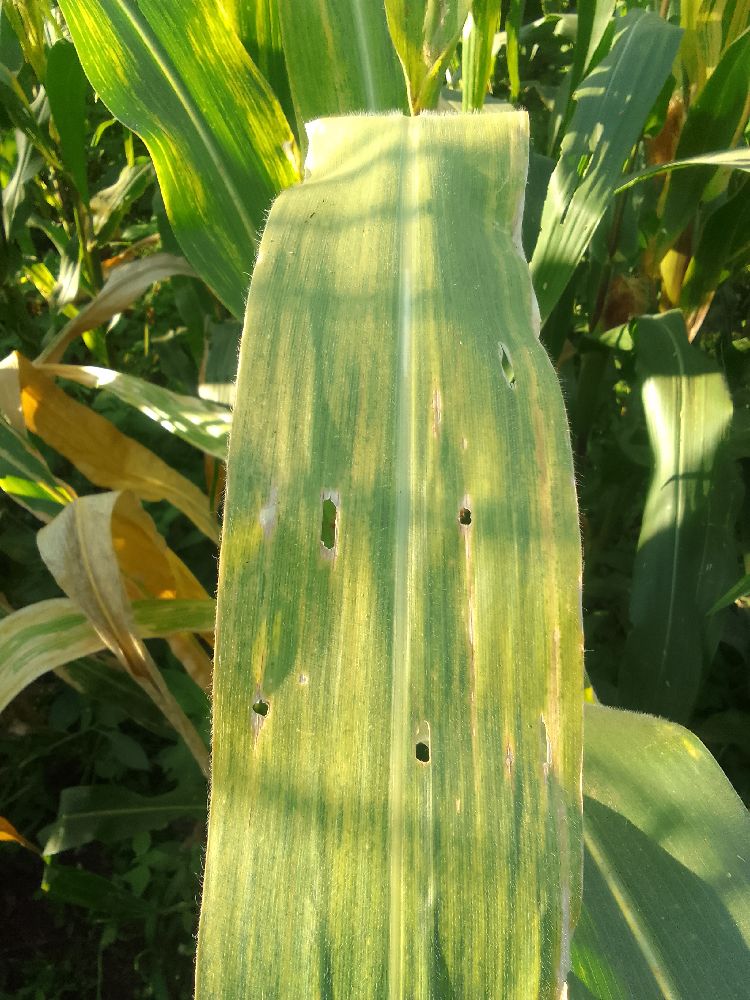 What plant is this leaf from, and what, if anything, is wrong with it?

maize, maize lethal necrosis
